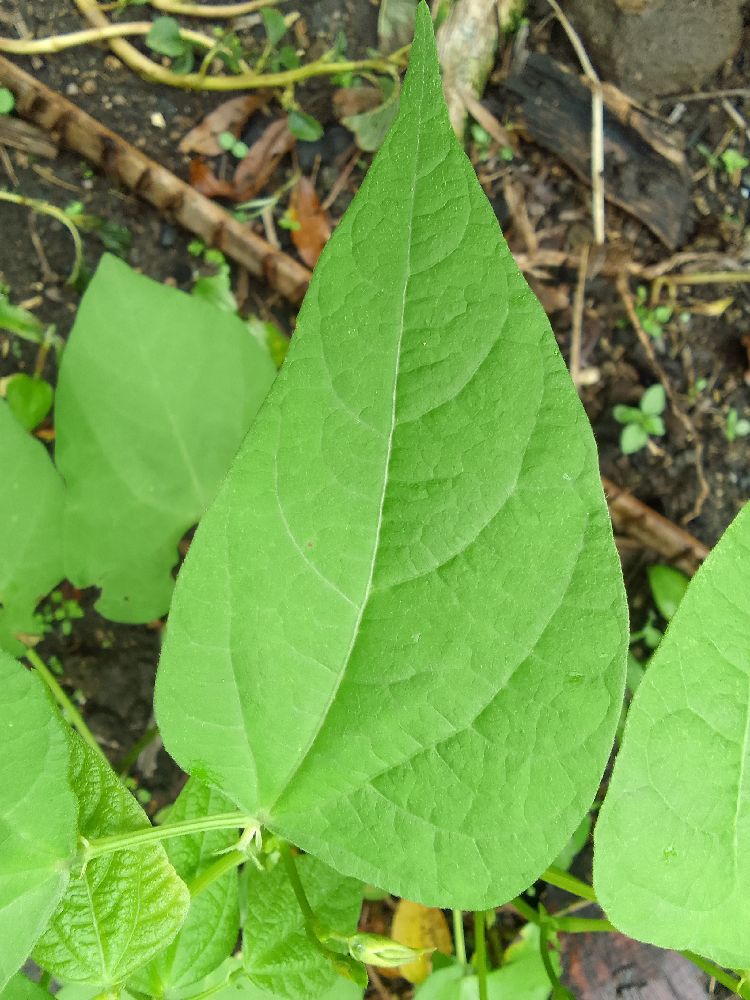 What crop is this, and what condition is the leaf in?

common bean, healthy
